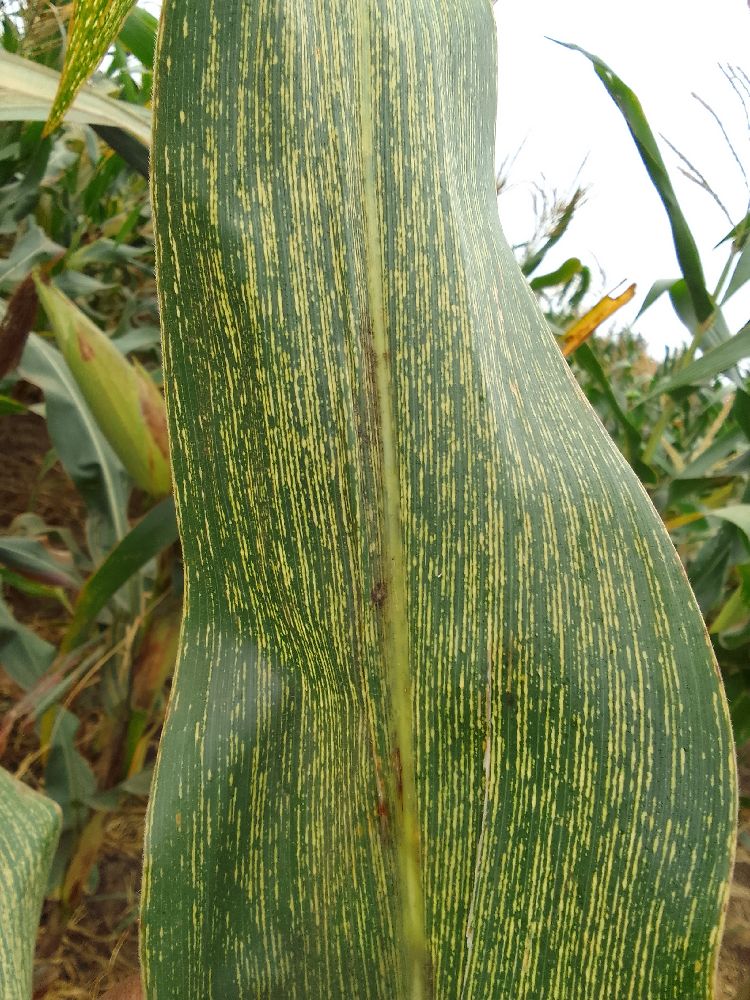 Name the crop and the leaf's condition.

maize, maize streak virus
